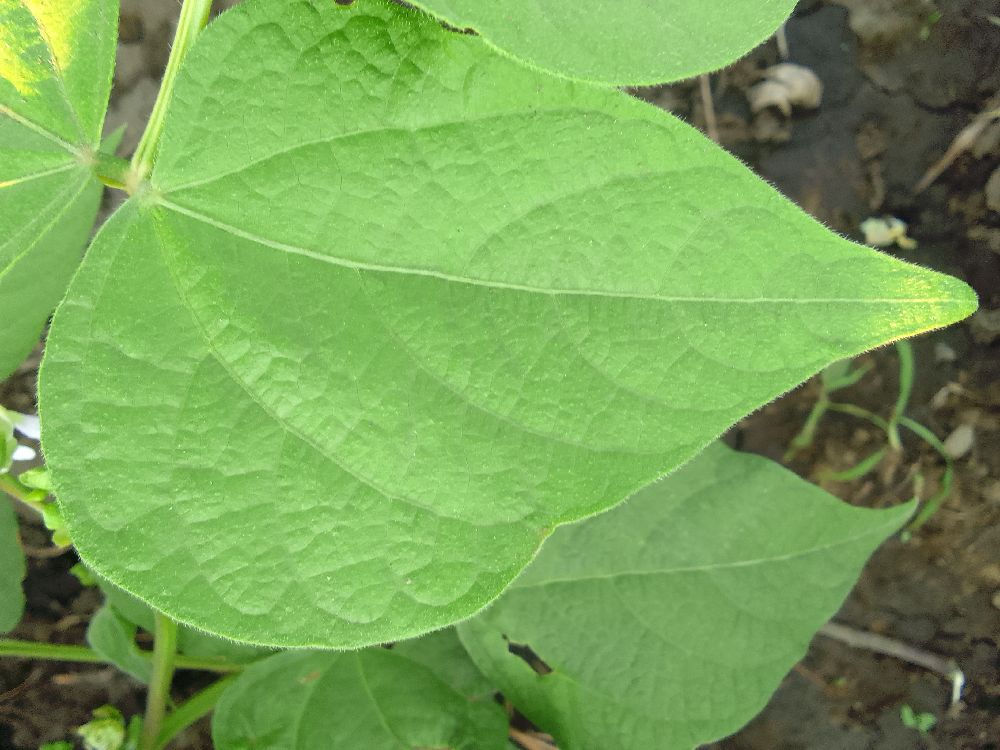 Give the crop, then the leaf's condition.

common bean, healthy
